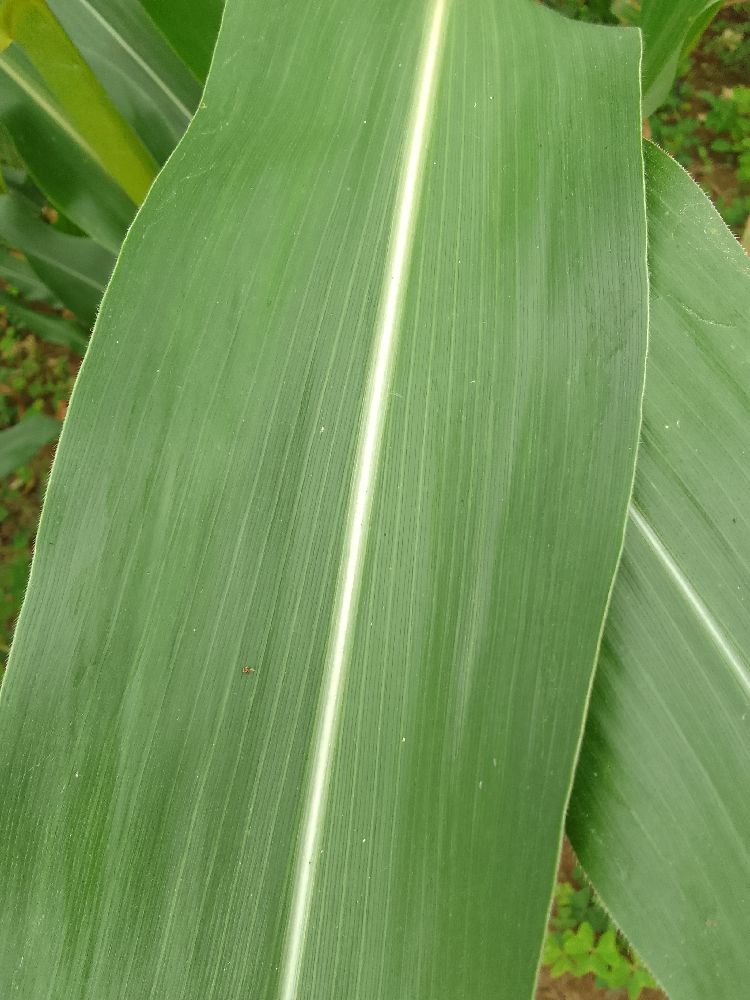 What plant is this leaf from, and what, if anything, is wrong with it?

maize, healthy
